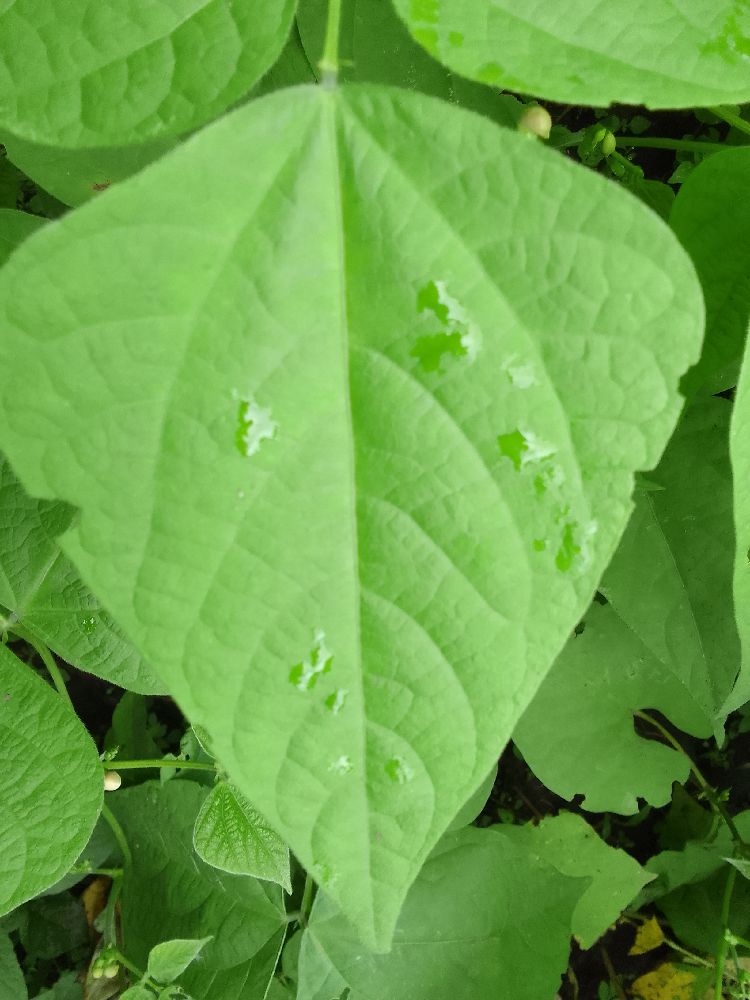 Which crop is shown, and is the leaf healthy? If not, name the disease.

common bean, healthy
